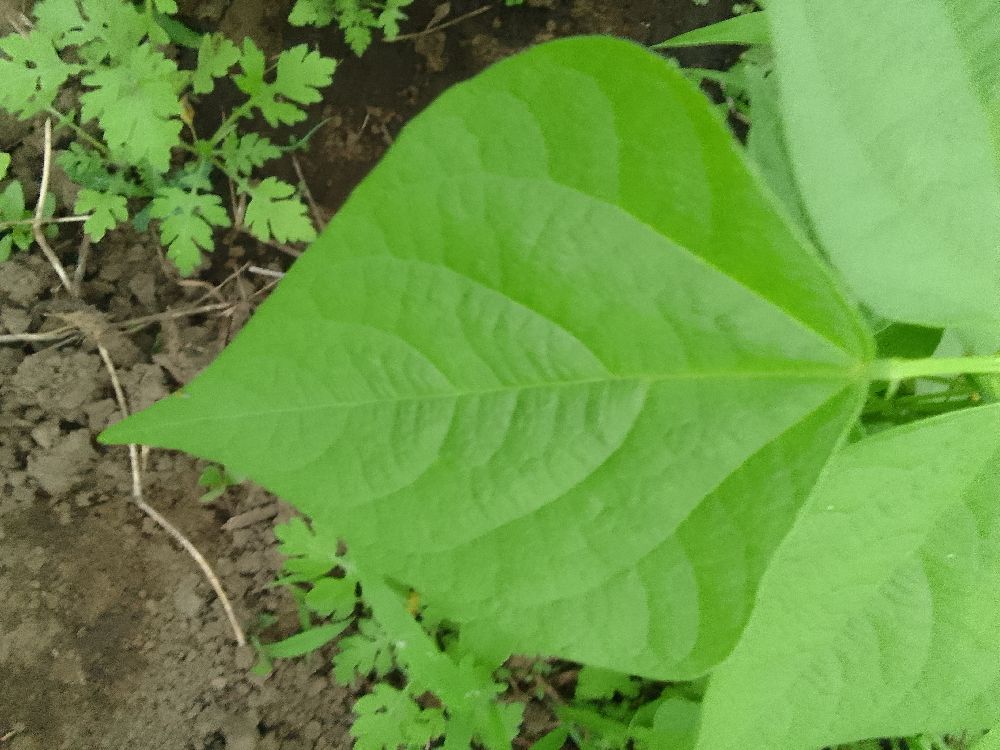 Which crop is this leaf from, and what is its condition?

common bean, healthy
